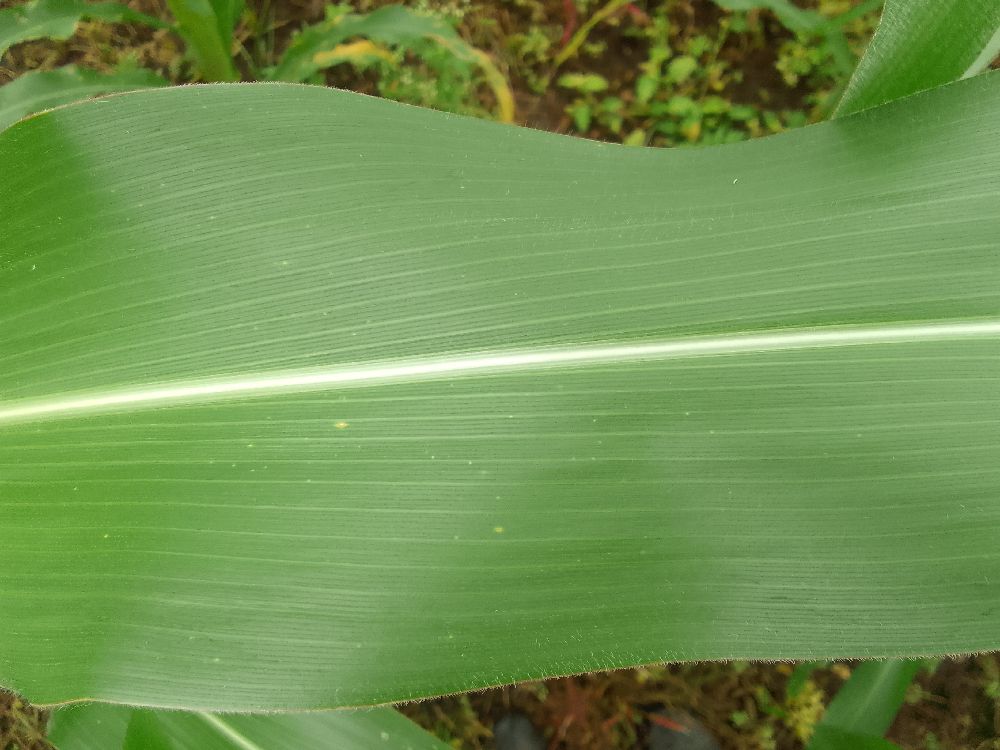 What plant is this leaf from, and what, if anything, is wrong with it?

maize, healthy
